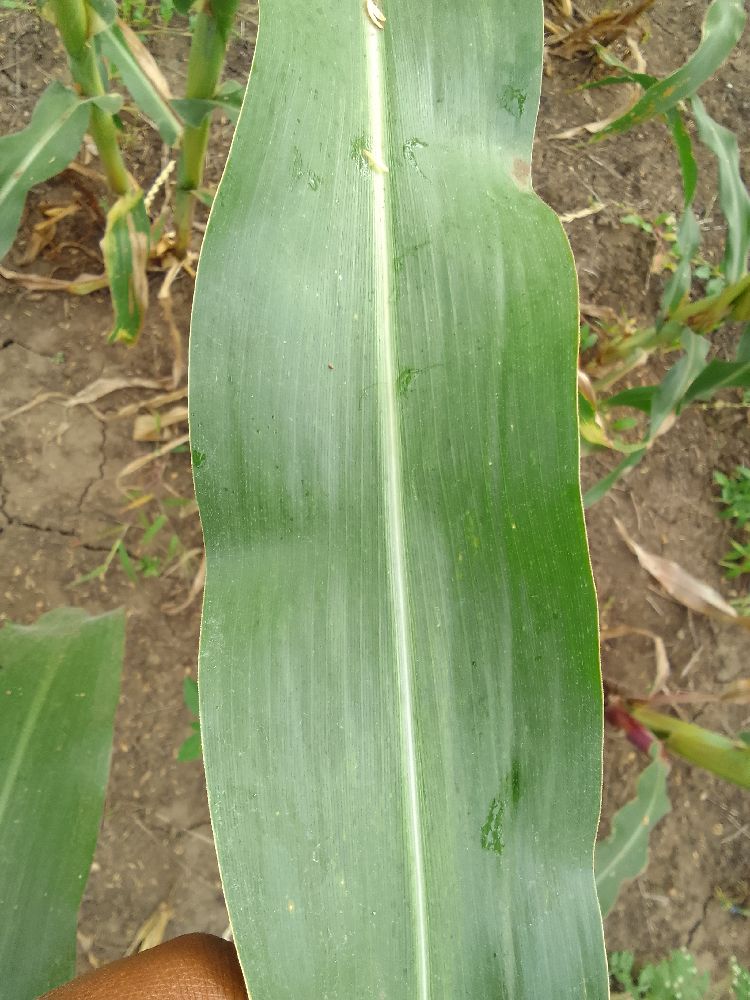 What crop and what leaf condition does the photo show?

maize, healthy
